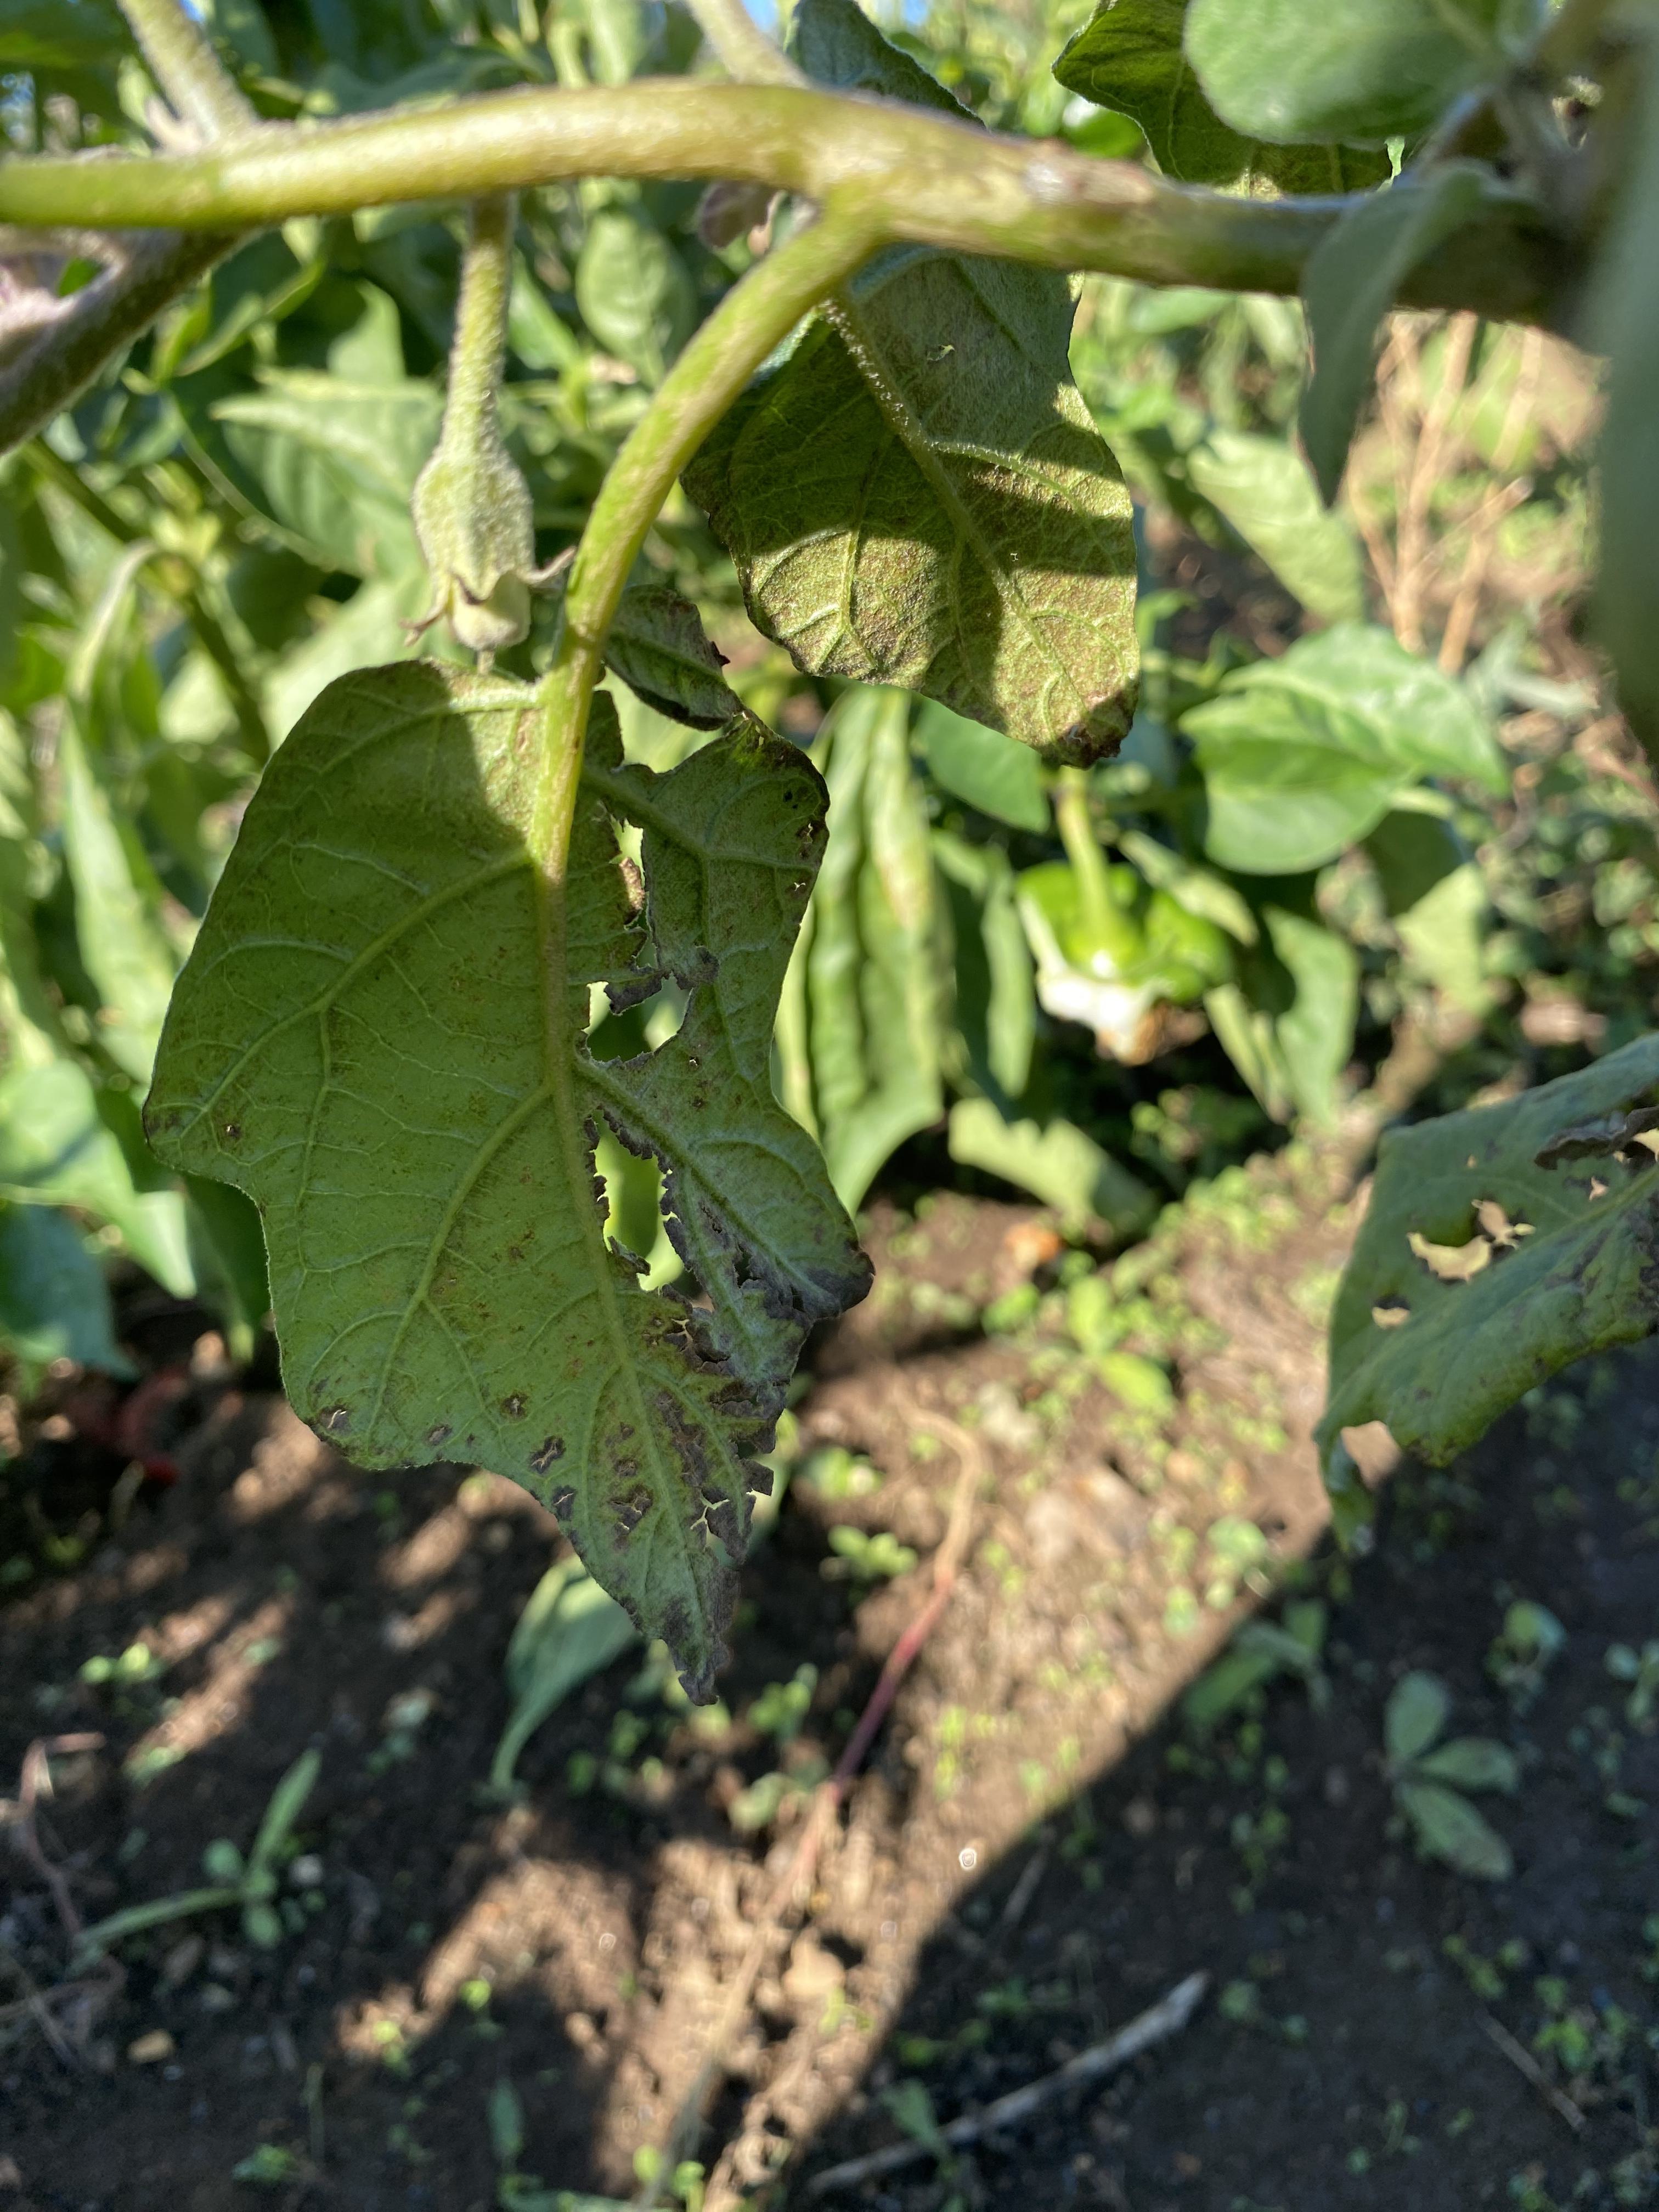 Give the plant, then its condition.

aubergine, anthracnose
